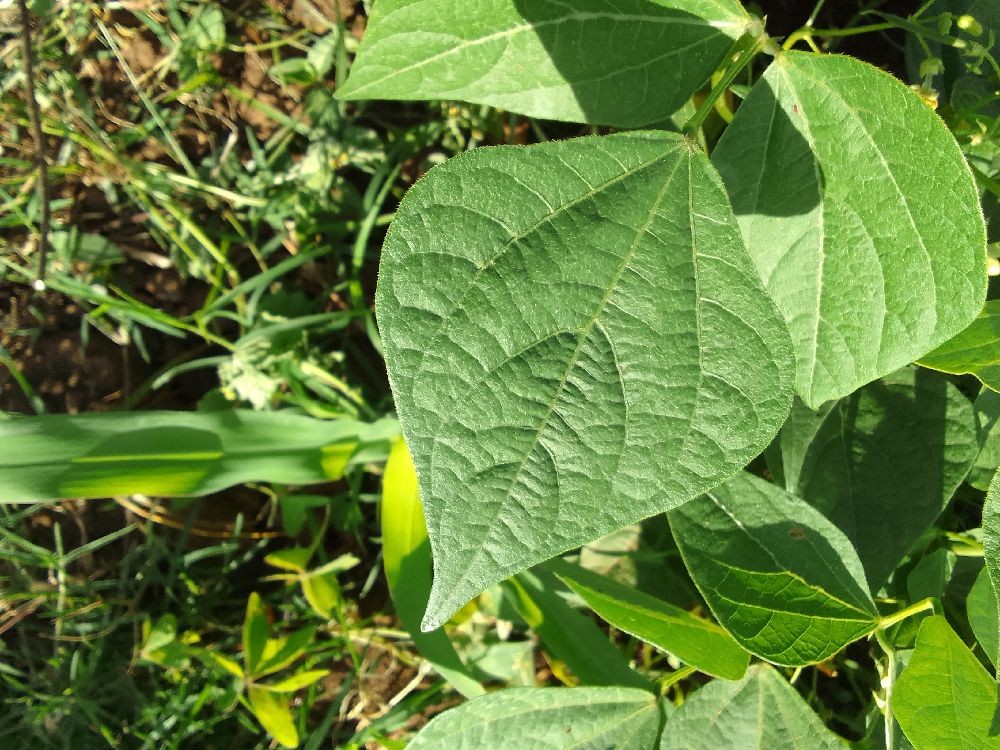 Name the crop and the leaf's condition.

common bean, healthy
